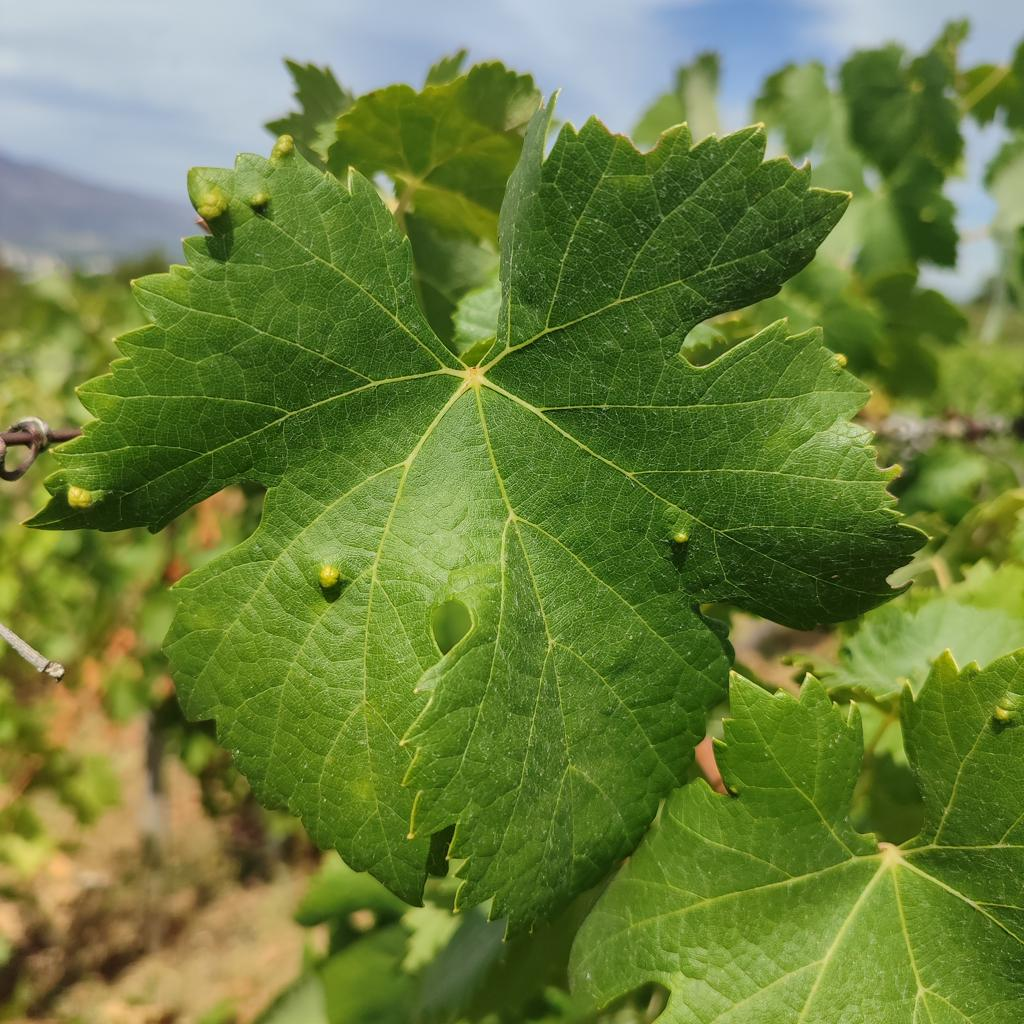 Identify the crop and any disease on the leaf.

grapevine, erineum mite
